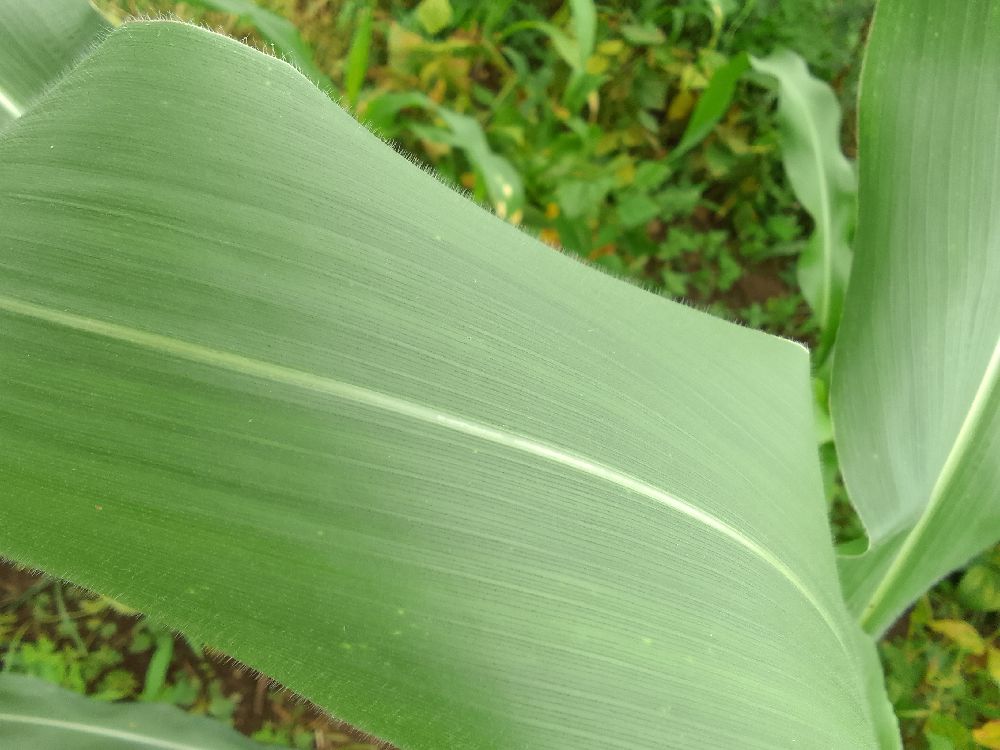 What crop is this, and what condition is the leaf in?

maize, healthy
